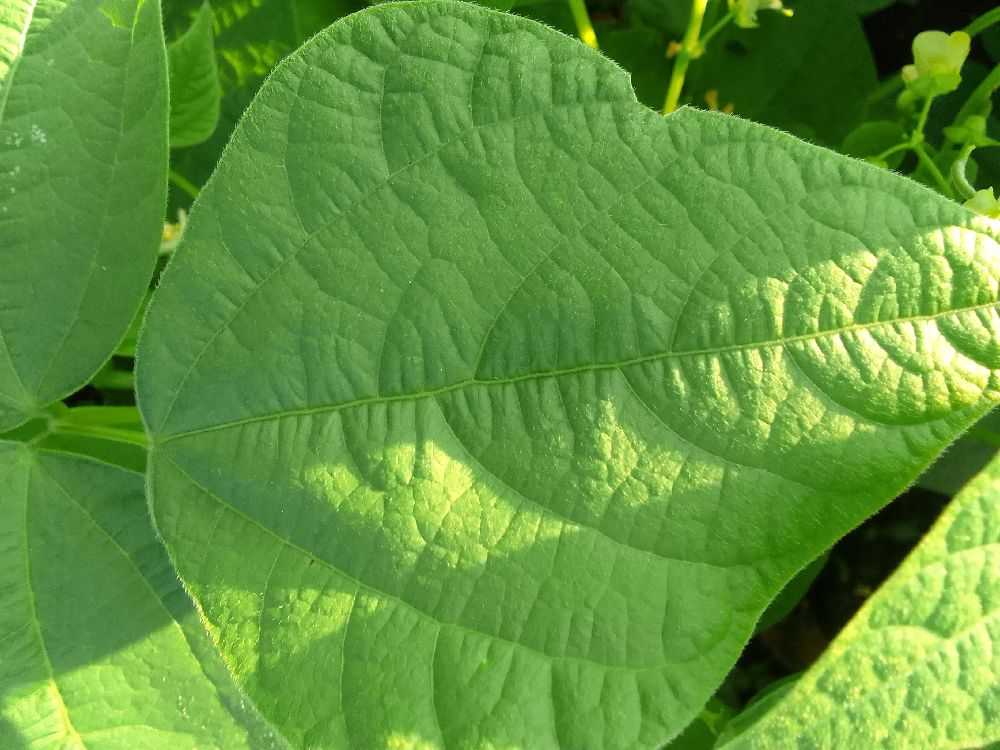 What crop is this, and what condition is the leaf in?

common bean, healthy
